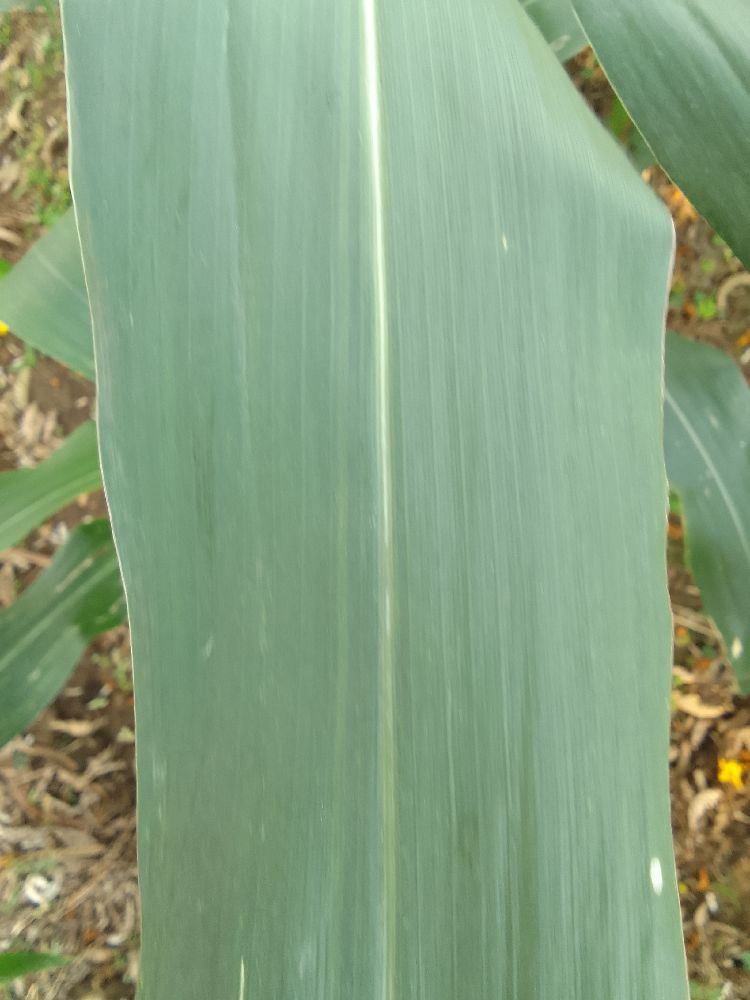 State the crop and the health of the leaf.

maize, healthy
